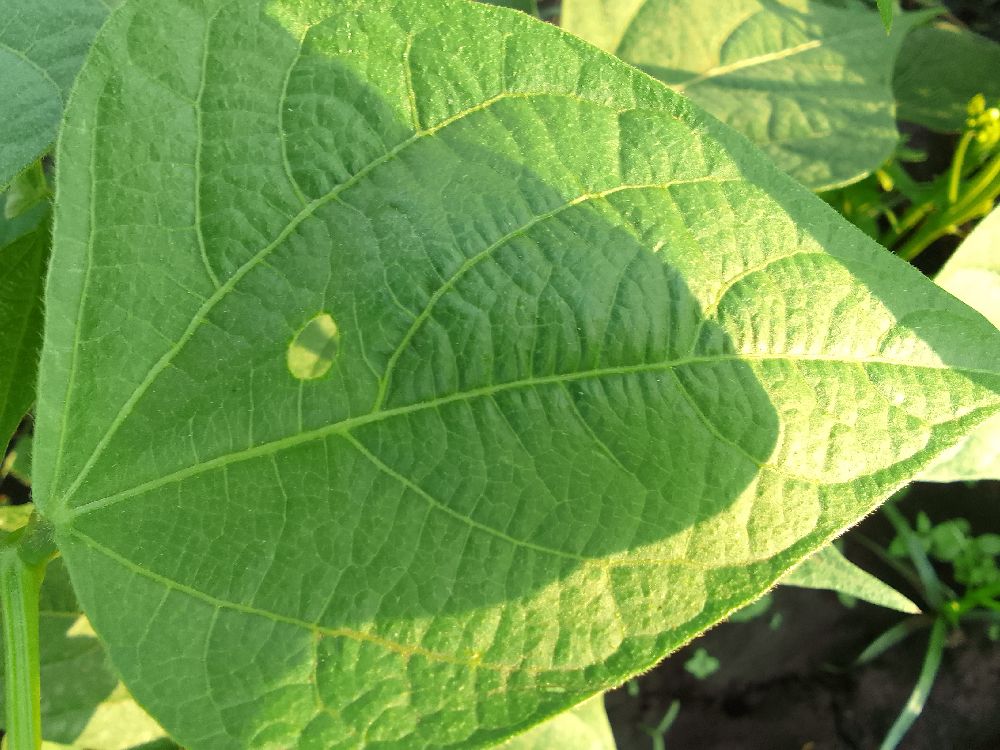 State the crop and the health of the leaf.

common bean, healthy
